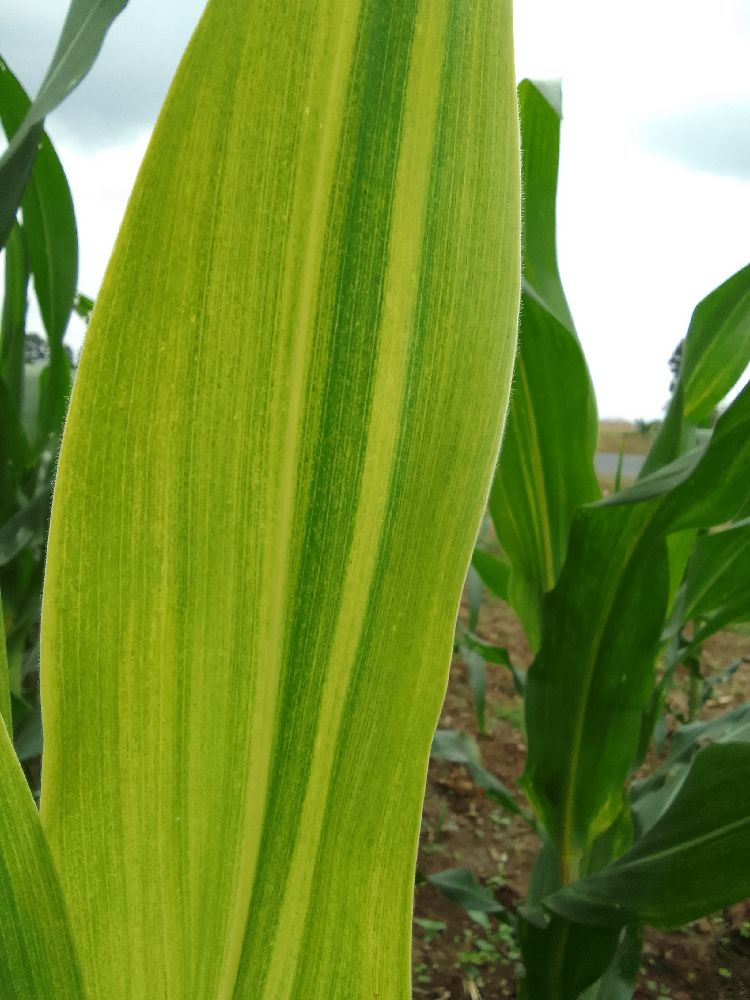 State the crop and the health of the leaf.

maize, maize lethal necrosis
